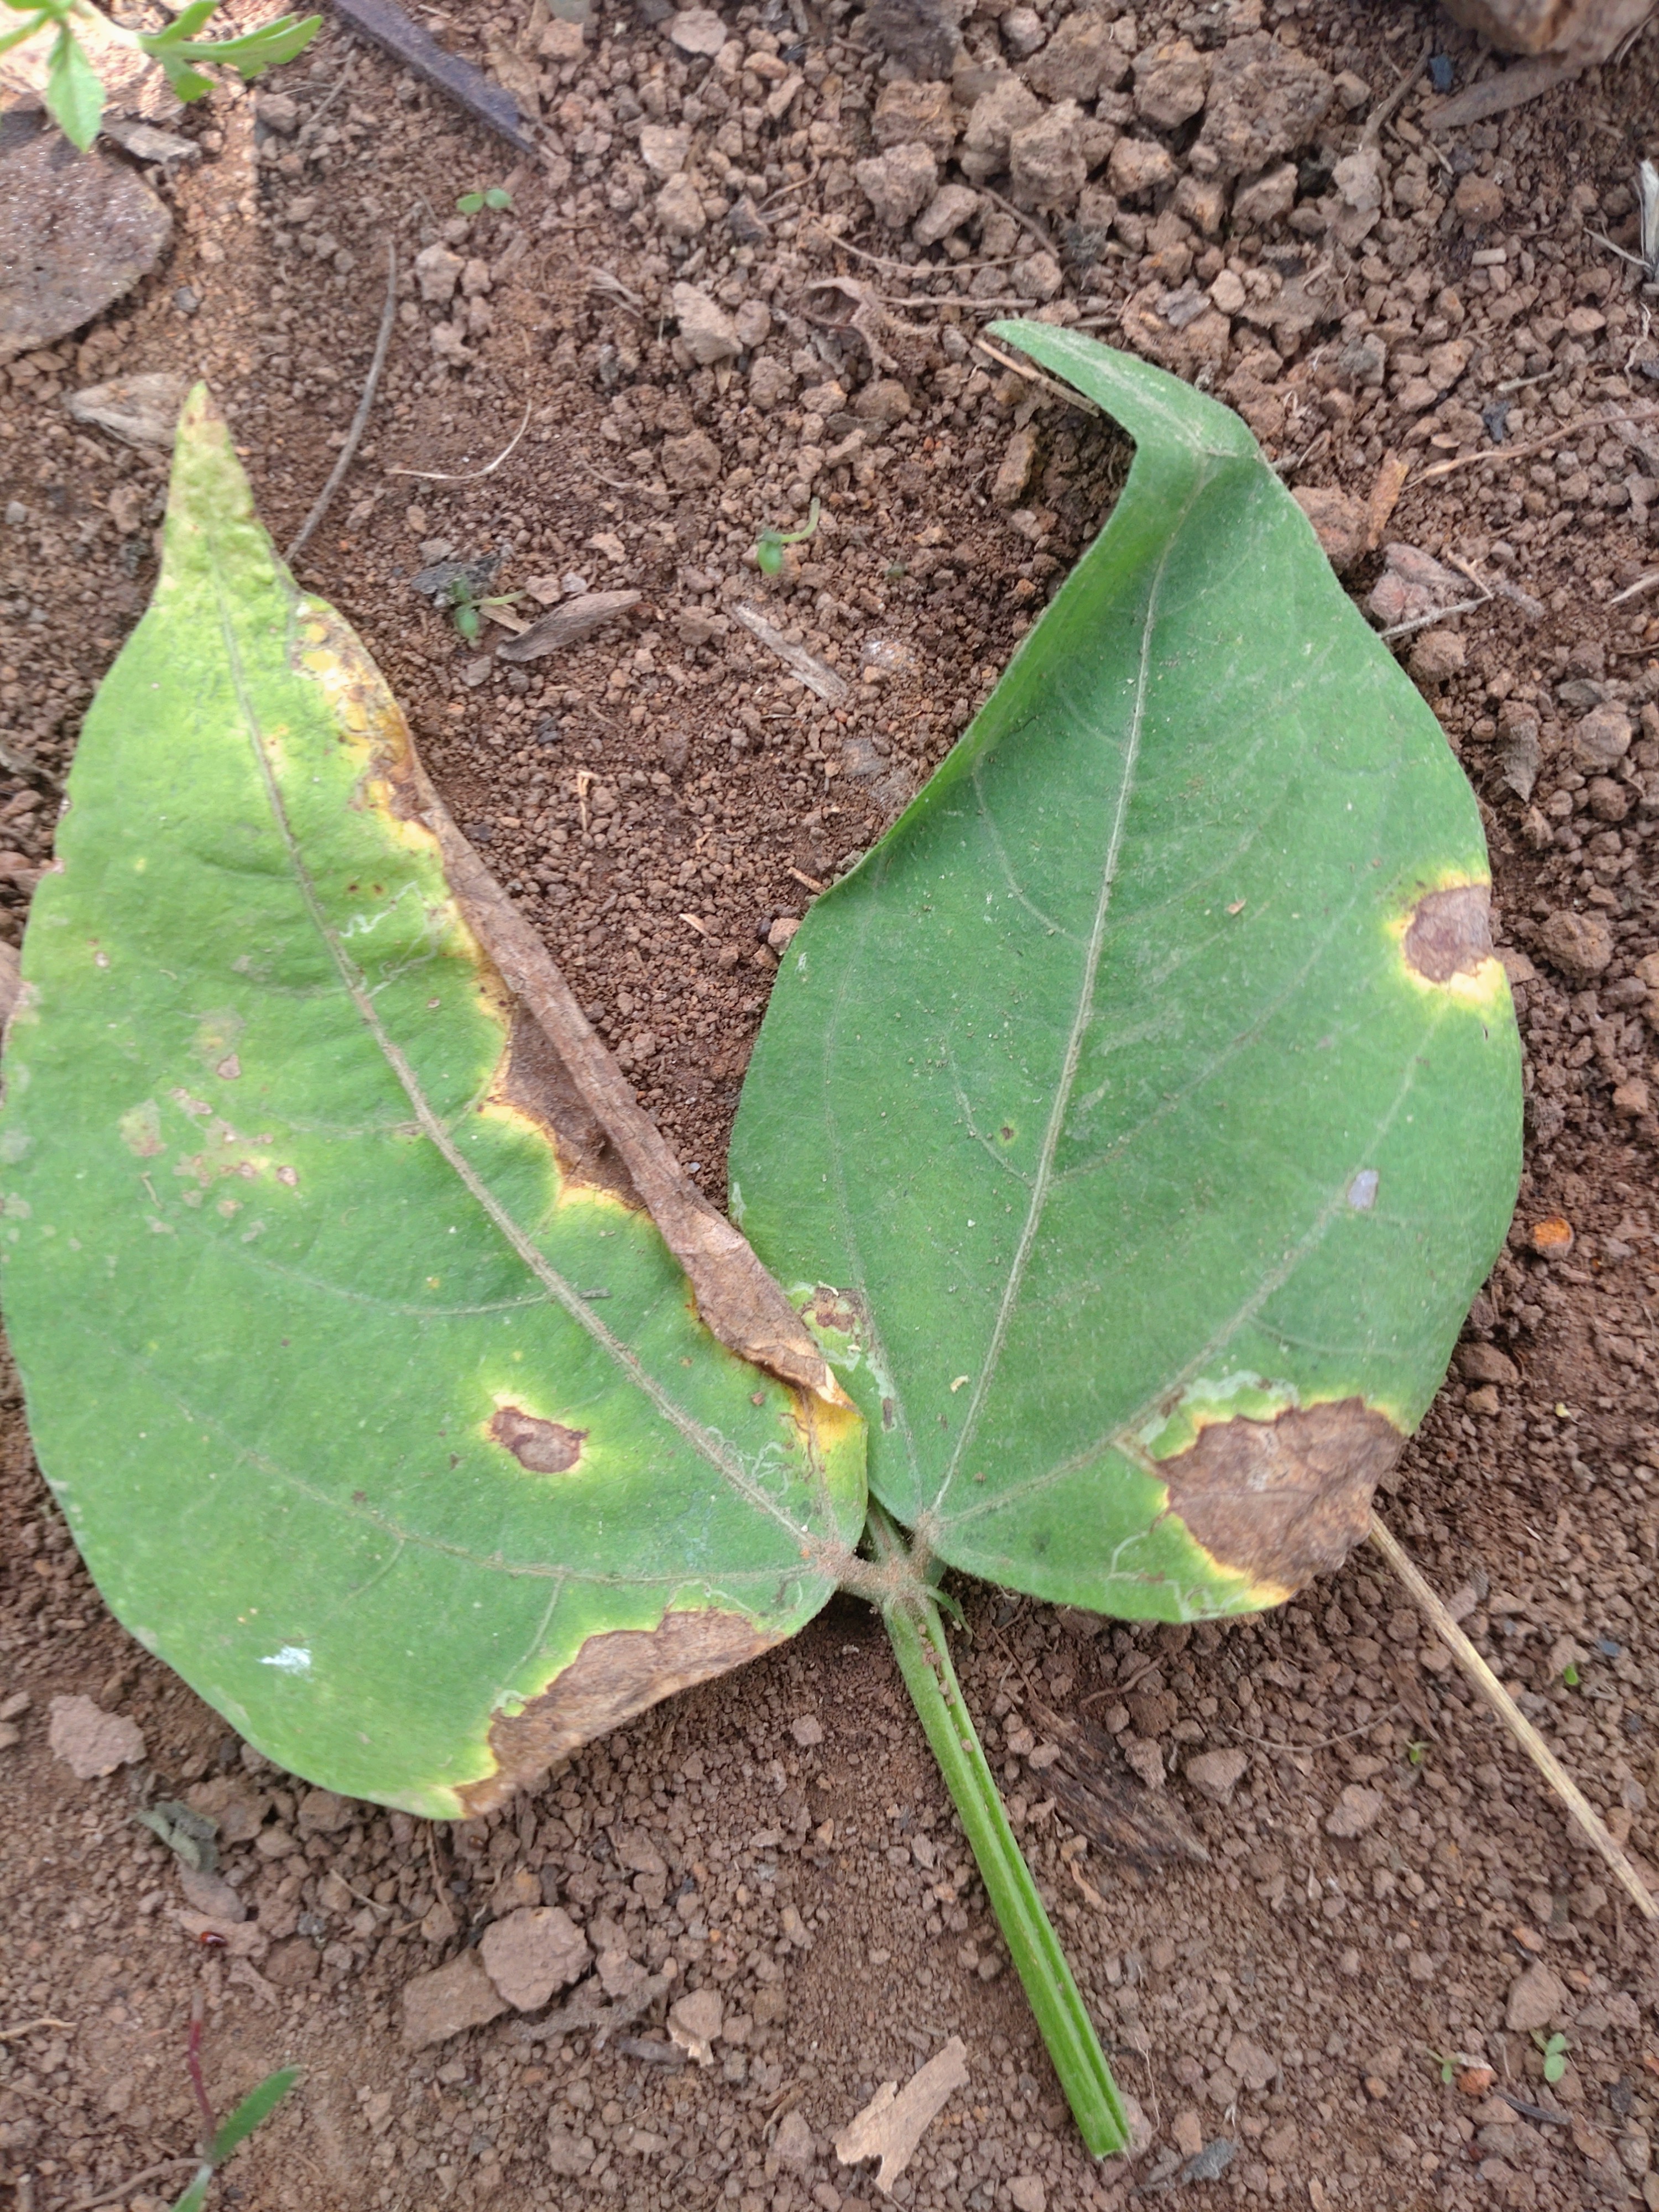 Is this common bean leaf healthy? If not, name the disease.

anthracnose
